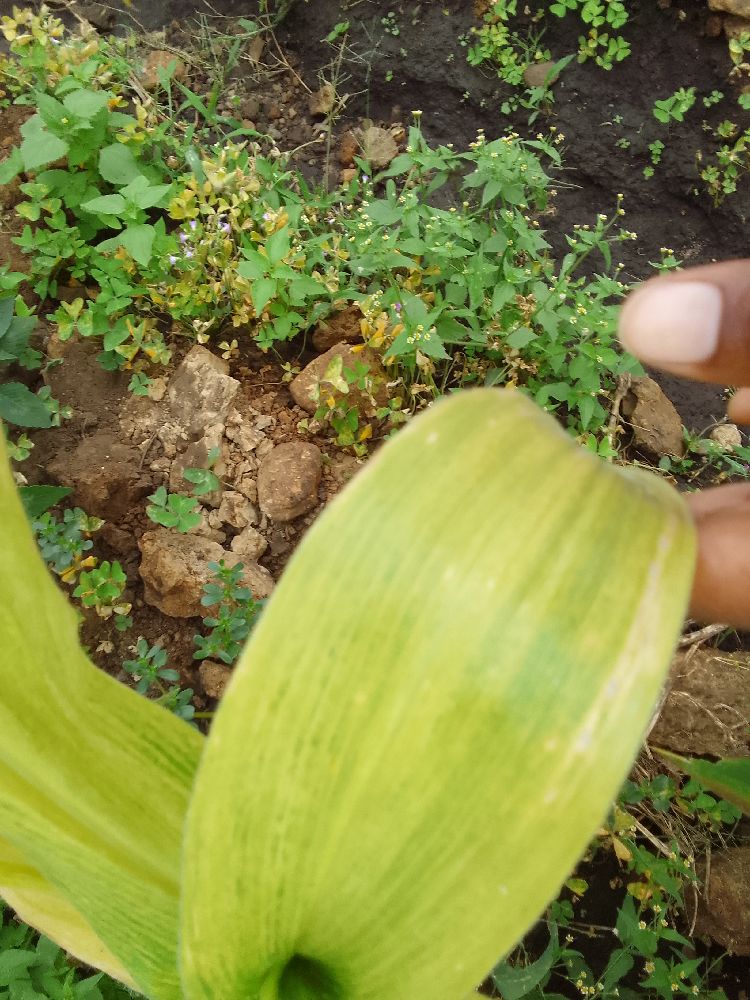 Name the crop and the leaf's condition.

maize, maize lethal necrosis
